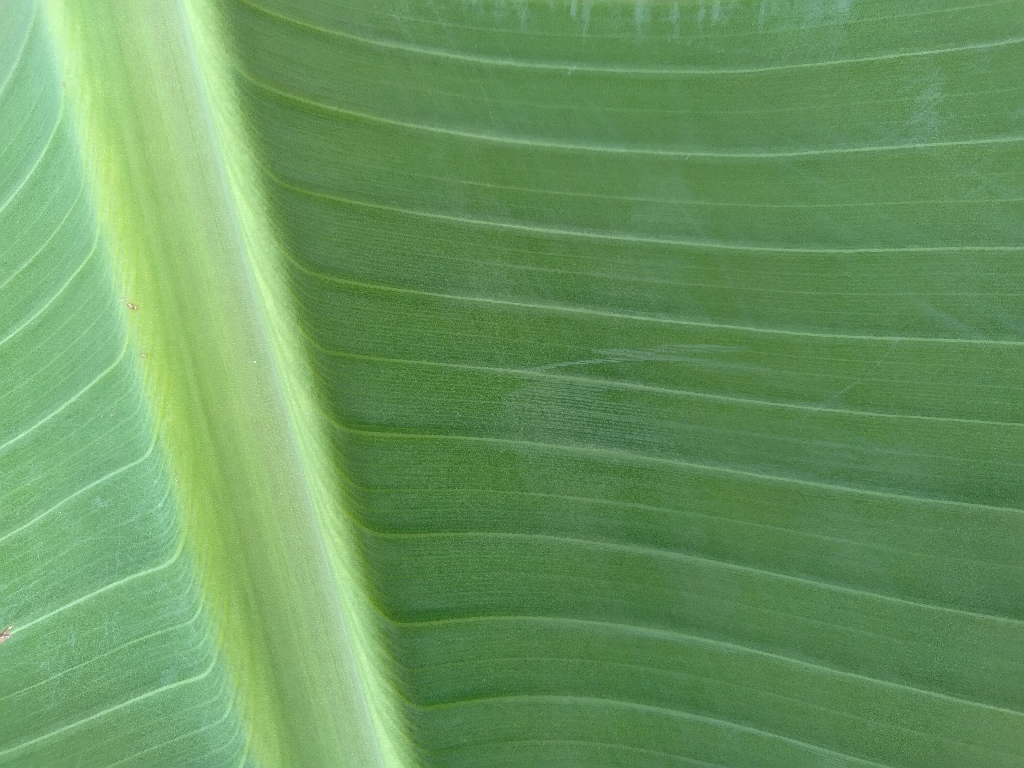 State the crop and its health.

banana, healthy
